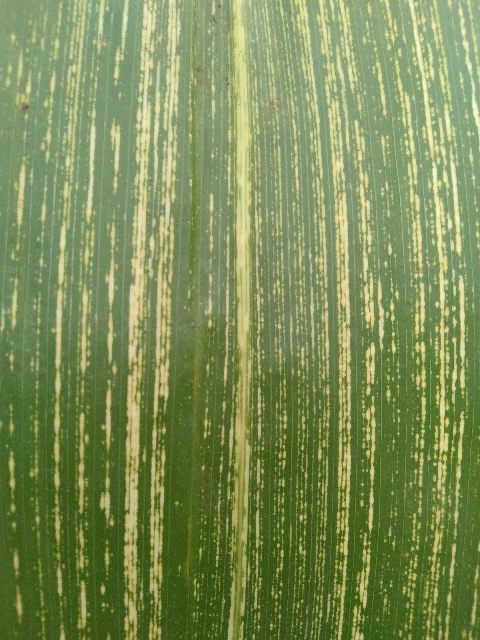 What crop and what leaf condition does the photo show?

maize, maize streak virus
